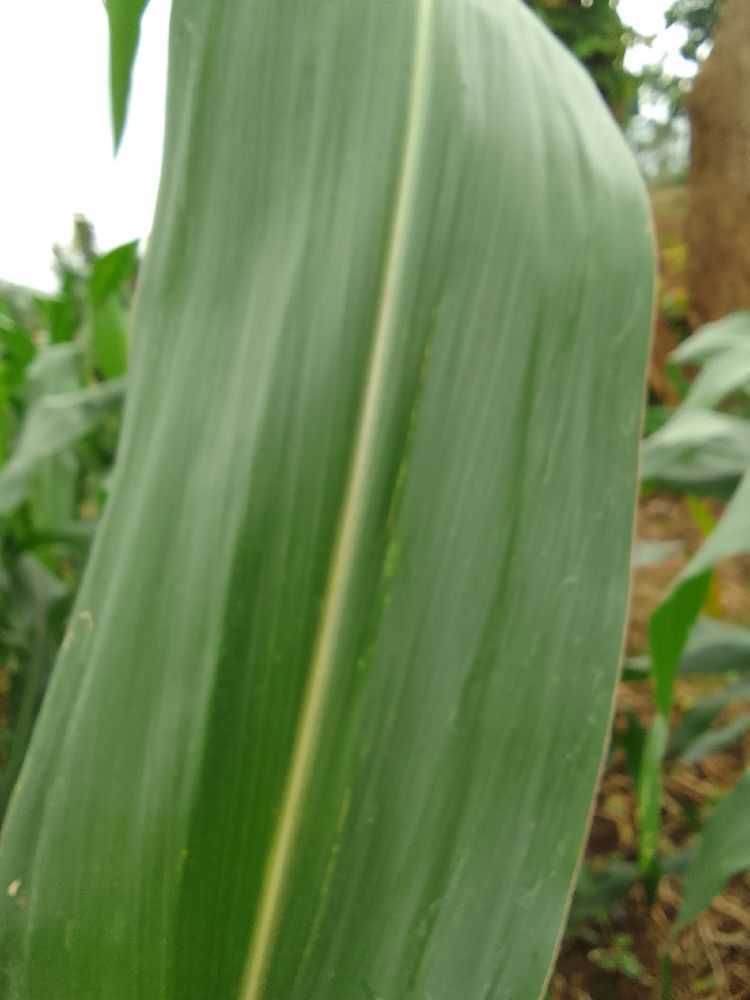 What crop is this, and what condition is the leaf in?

maize, healthy
